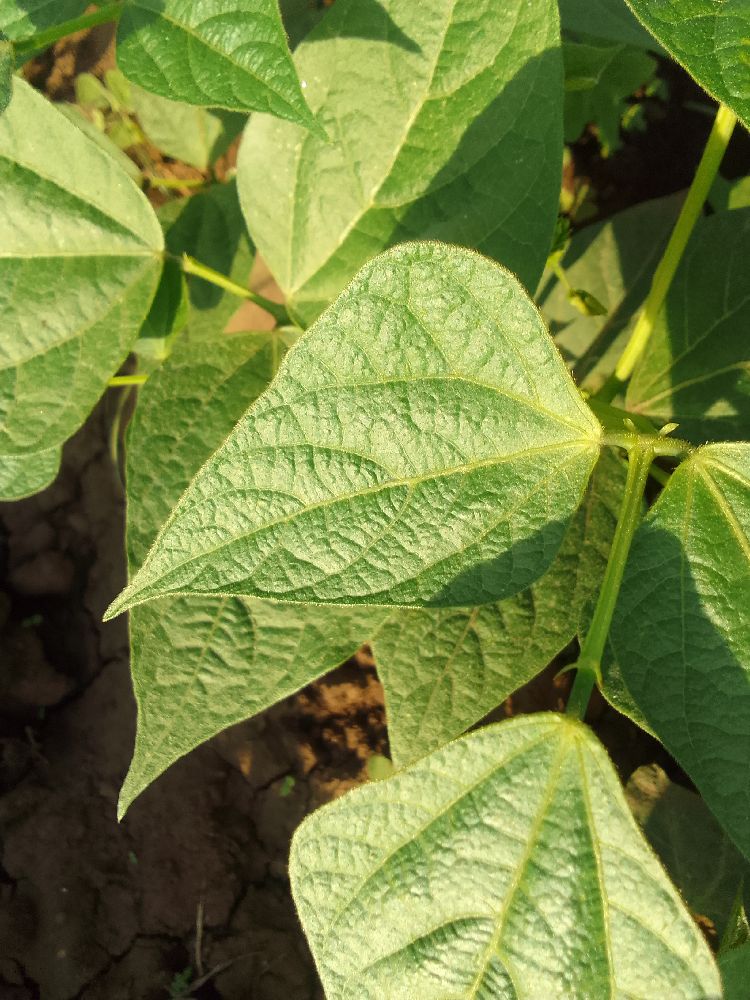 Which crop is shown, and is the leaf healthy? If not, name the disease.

common bean, healthy
